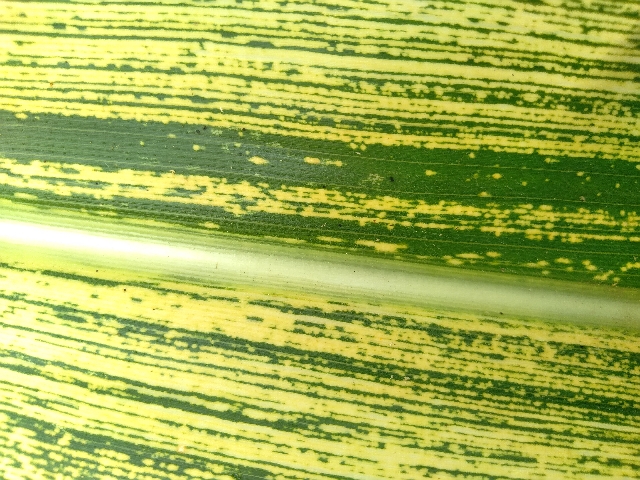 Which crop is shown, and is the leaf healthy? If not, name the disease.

maize, maize streak virus
